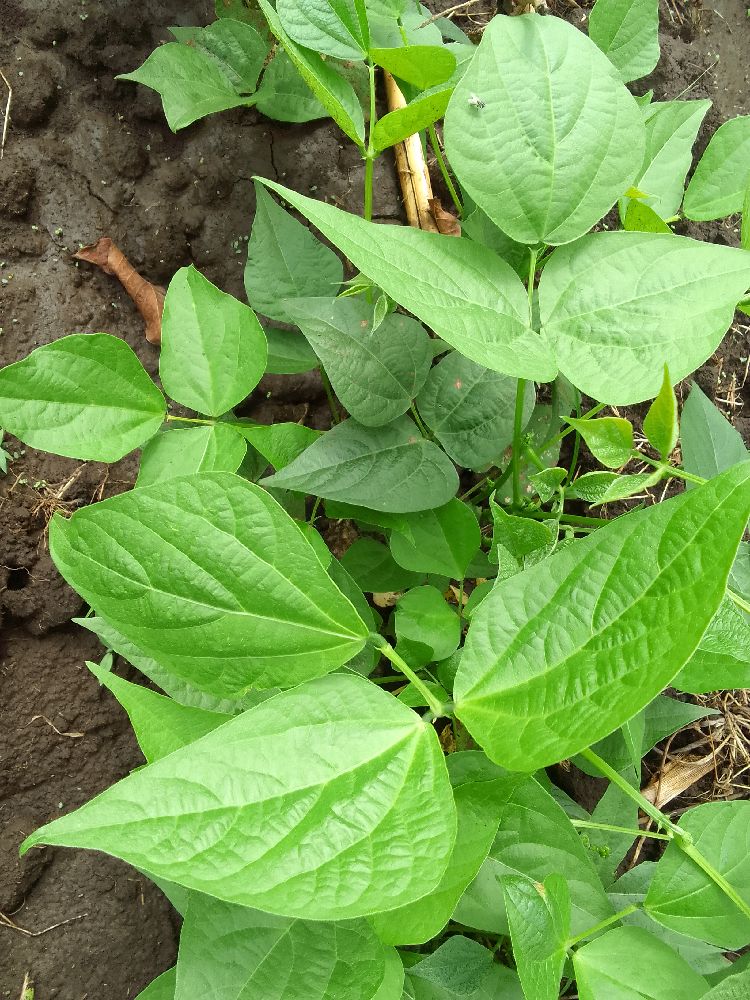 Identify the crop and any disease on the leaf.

common bean, healthy
